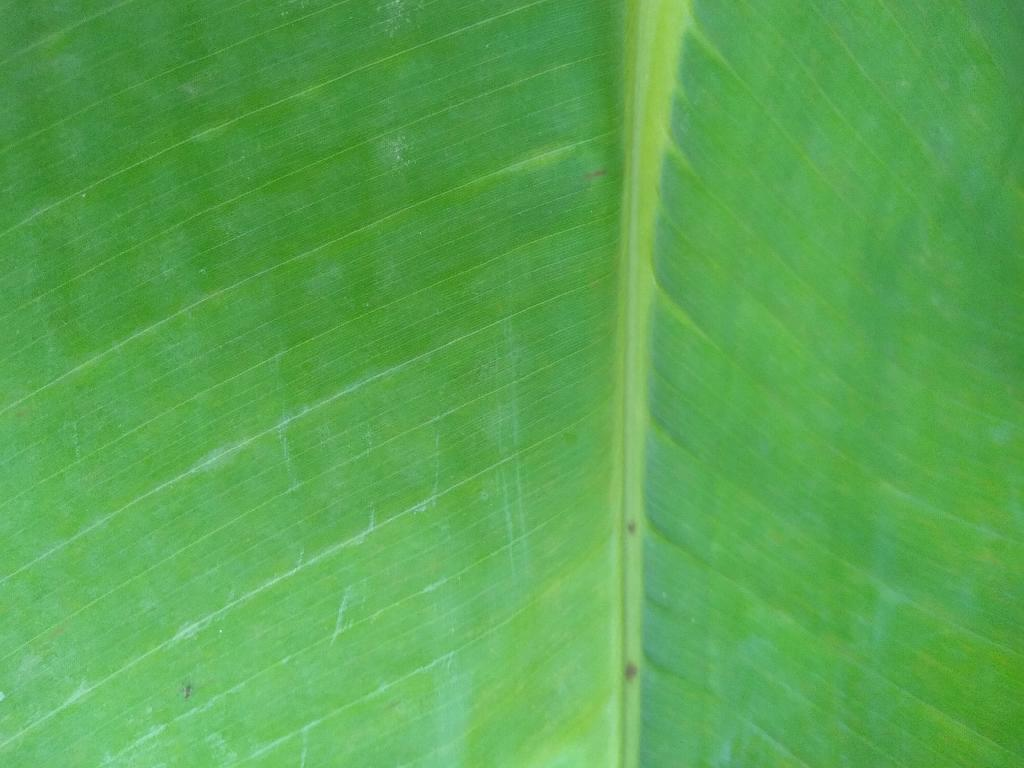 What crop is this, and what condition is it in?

banana, healthy
